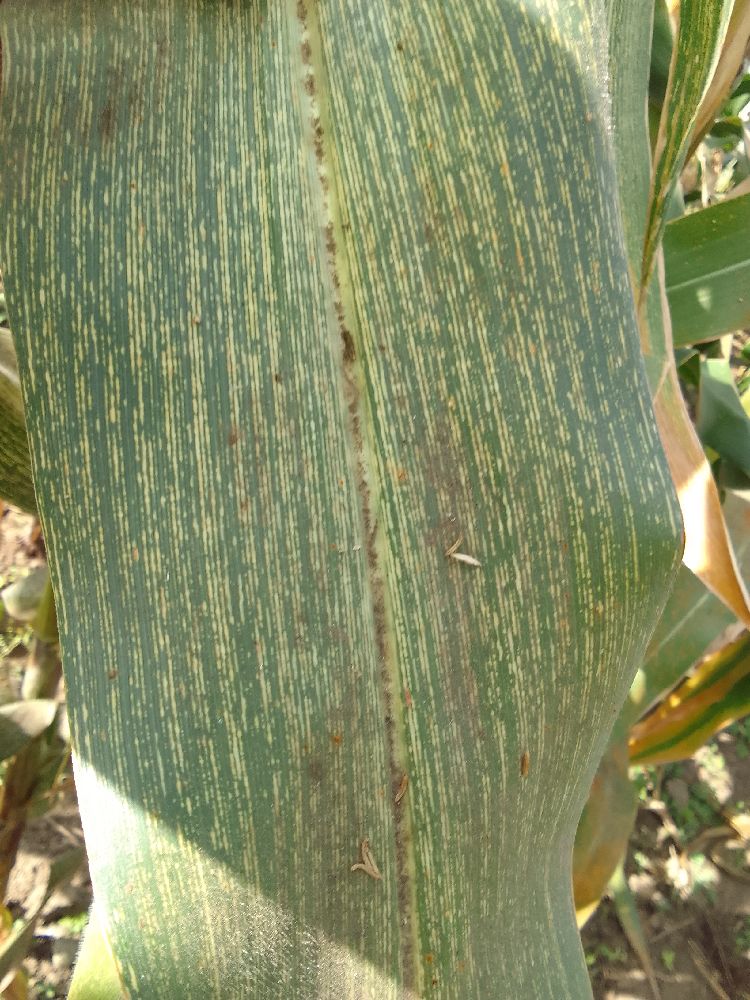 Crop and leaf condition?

maize, maize streak virus
